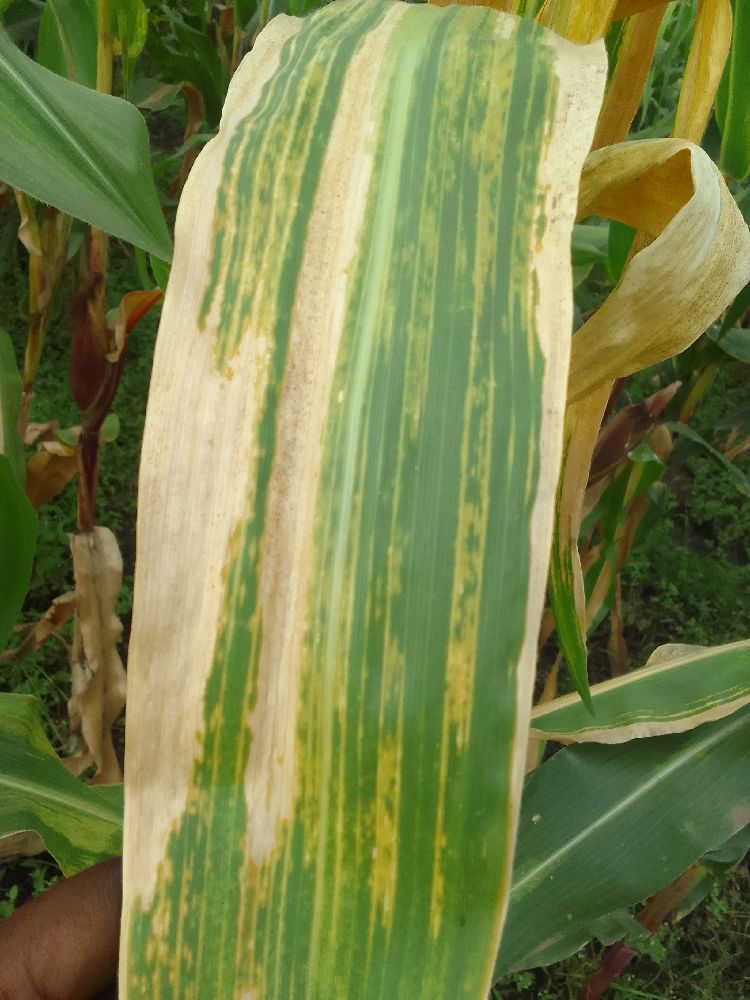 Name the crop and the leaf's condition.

maize, maize lethal necrosis
